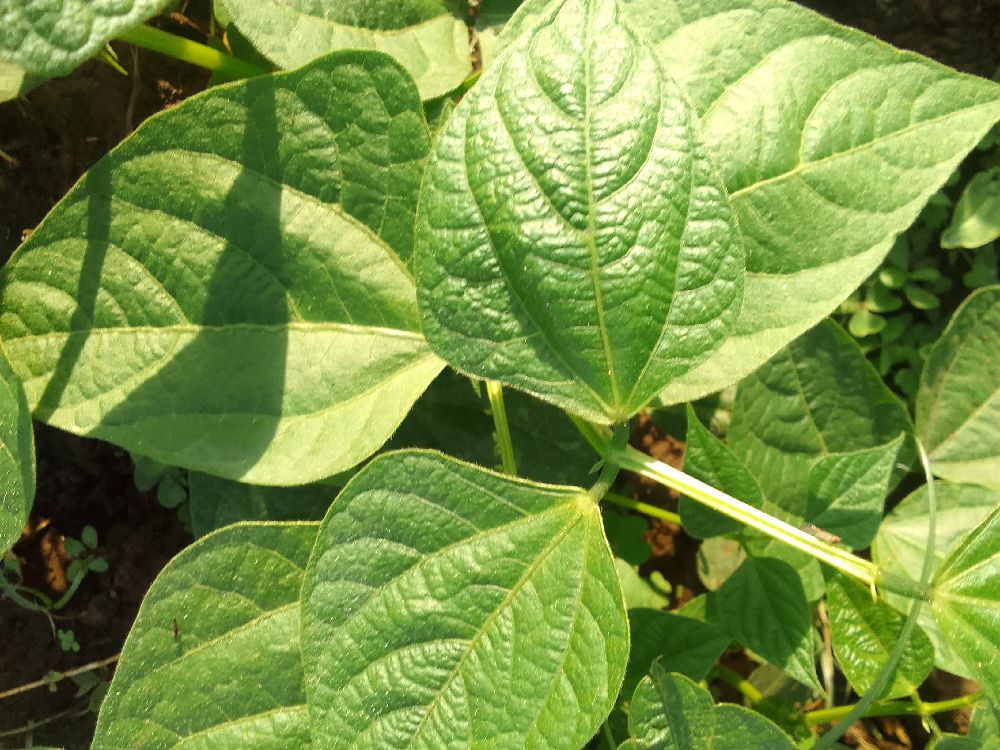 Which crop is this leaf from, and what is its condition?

common bean, healthy
